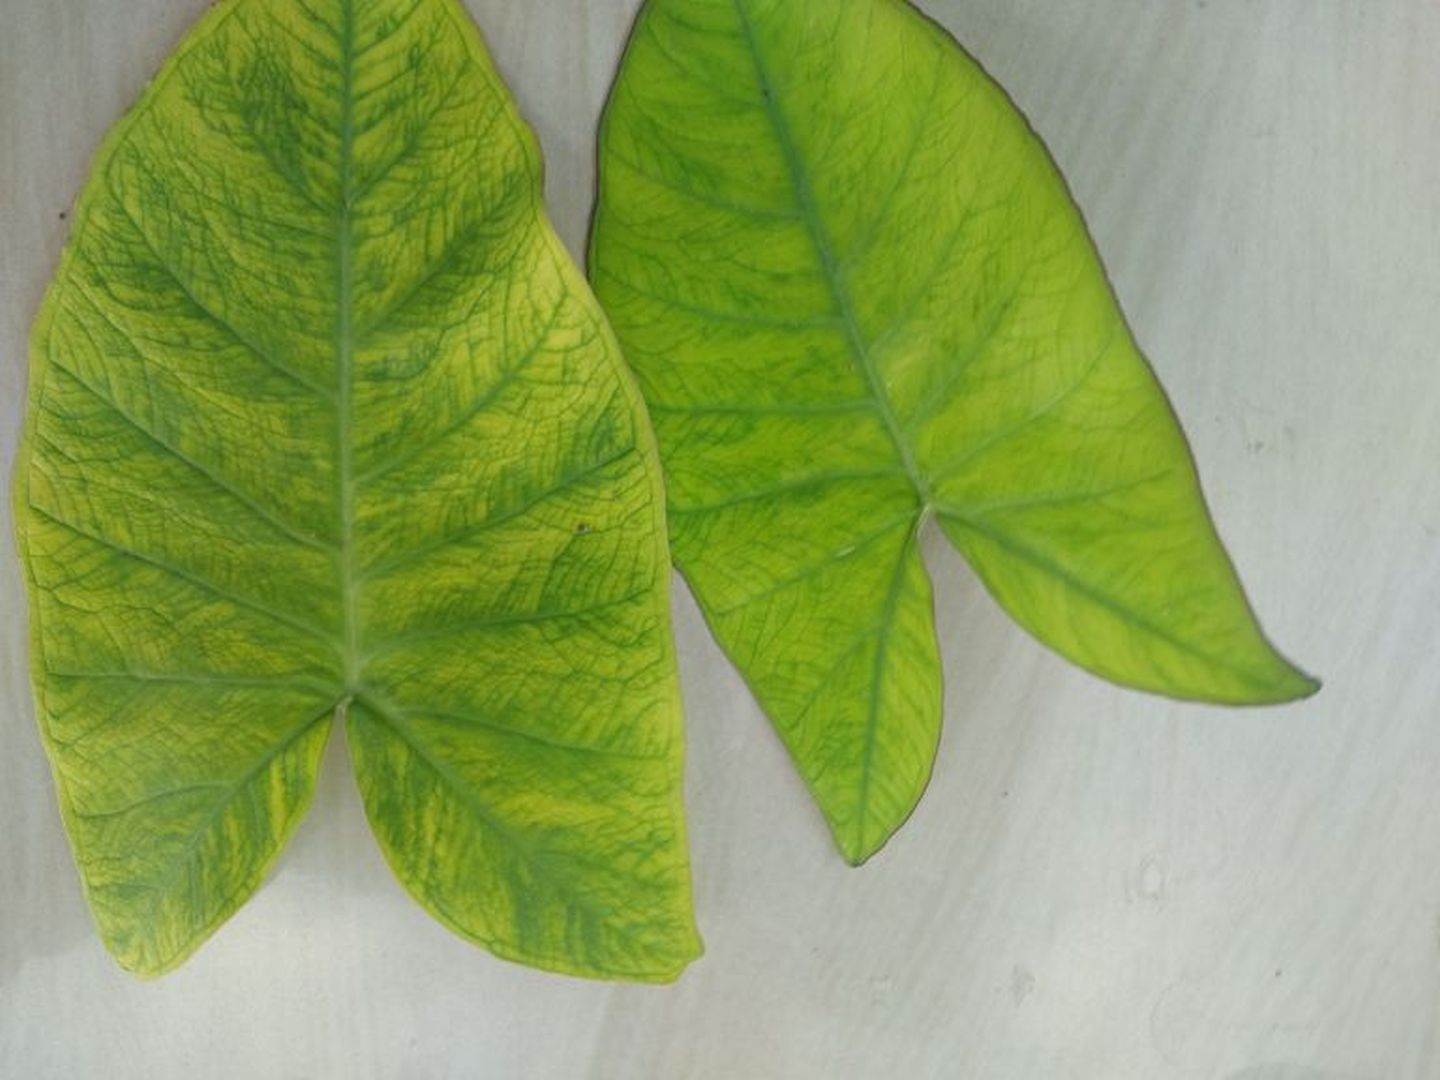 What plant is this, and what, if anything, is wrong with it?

taro, mosaic
